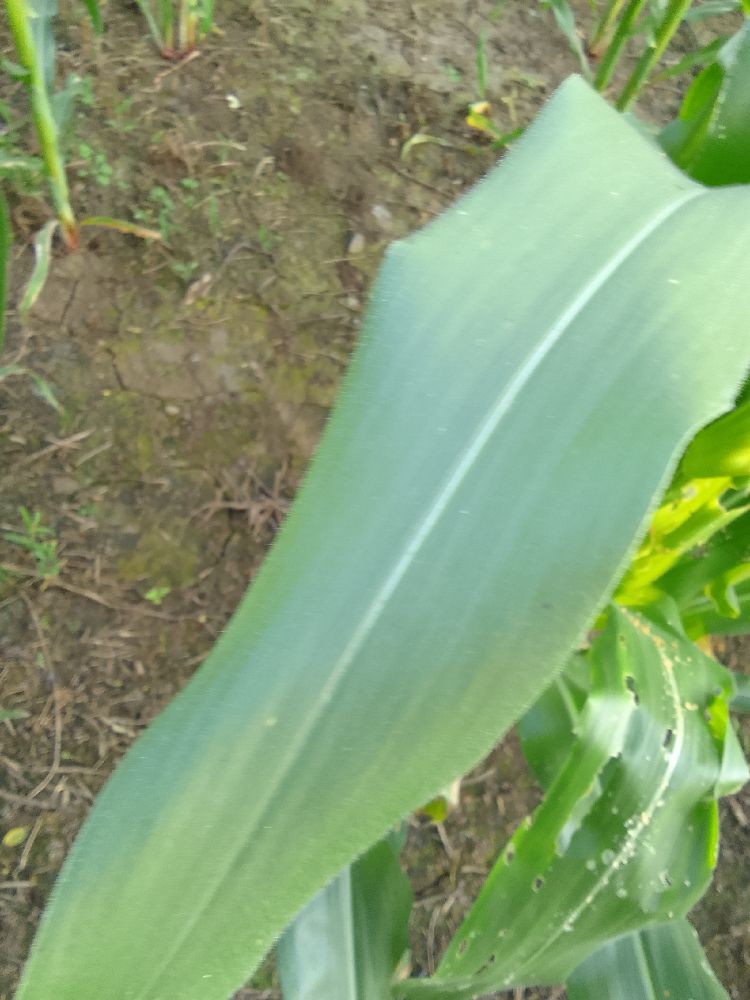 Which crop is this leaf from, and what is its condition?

maize, healthy
